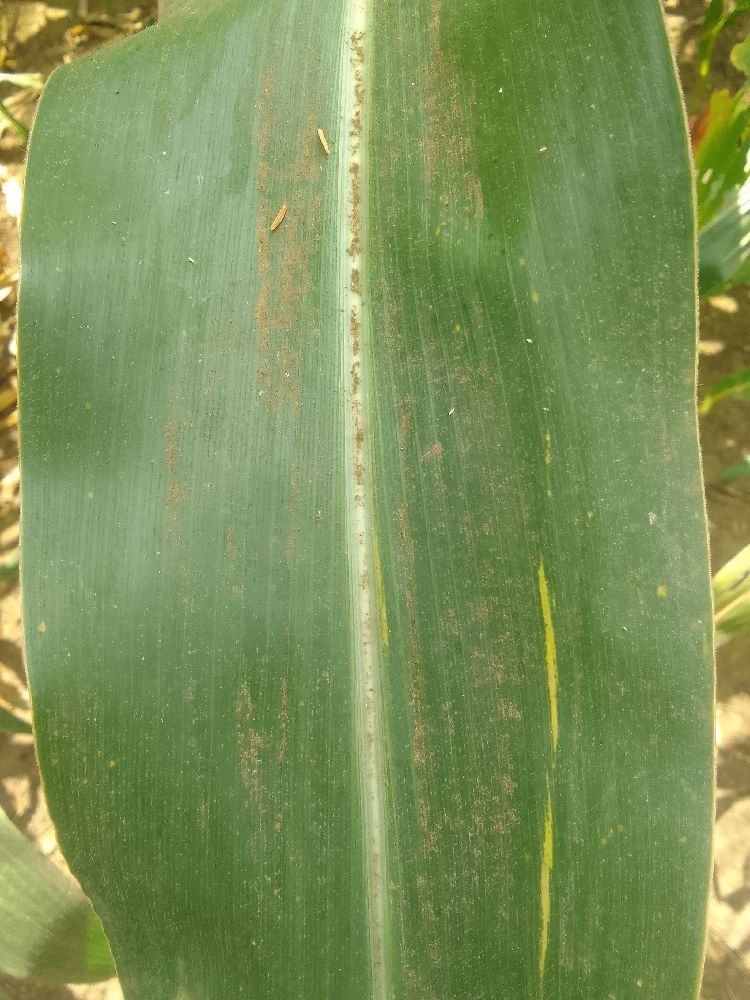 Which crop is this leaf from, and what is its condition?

maize, healthy
